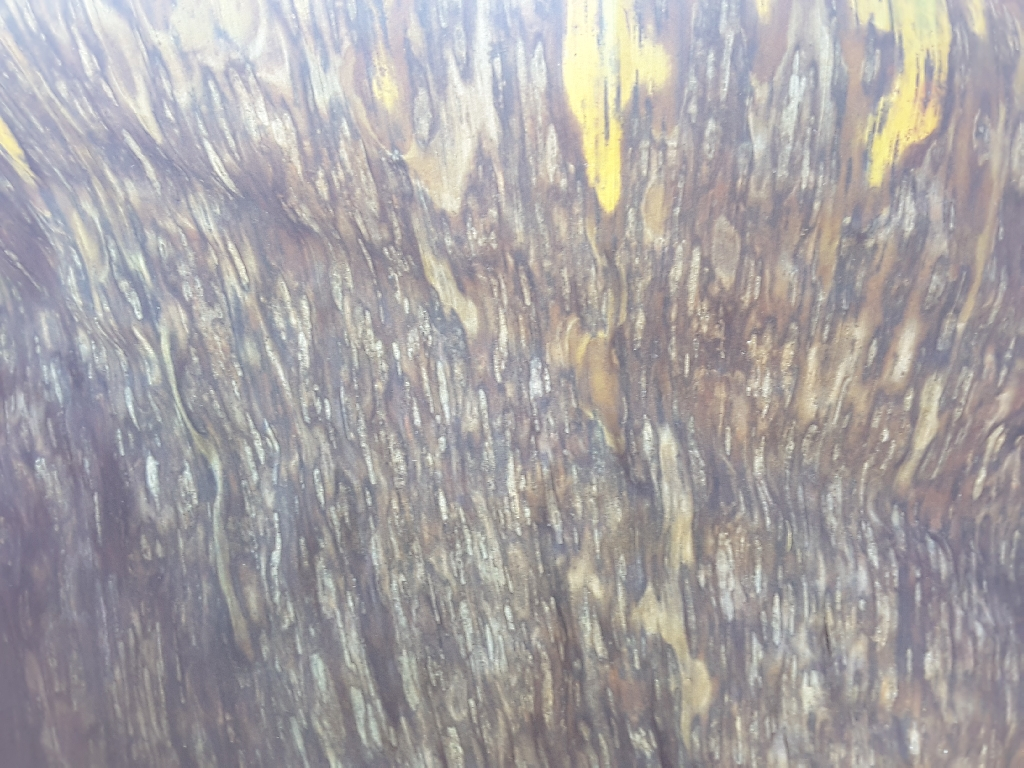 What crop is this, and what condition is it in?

banana, black sigatoka
